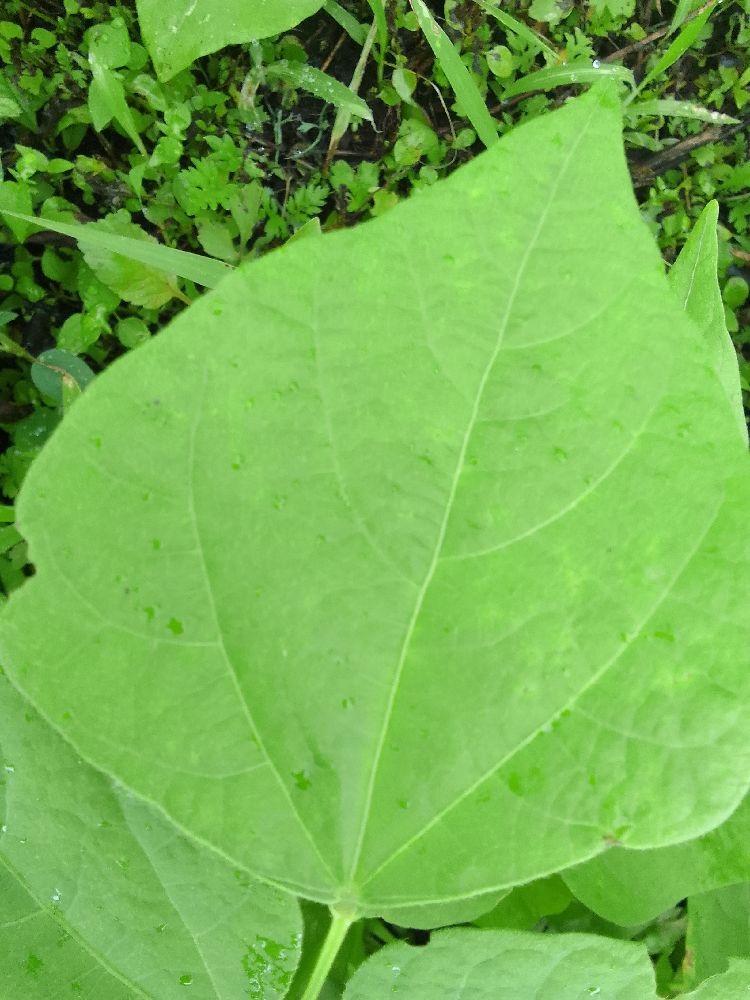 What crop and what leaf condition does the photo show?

common bean, healthy
